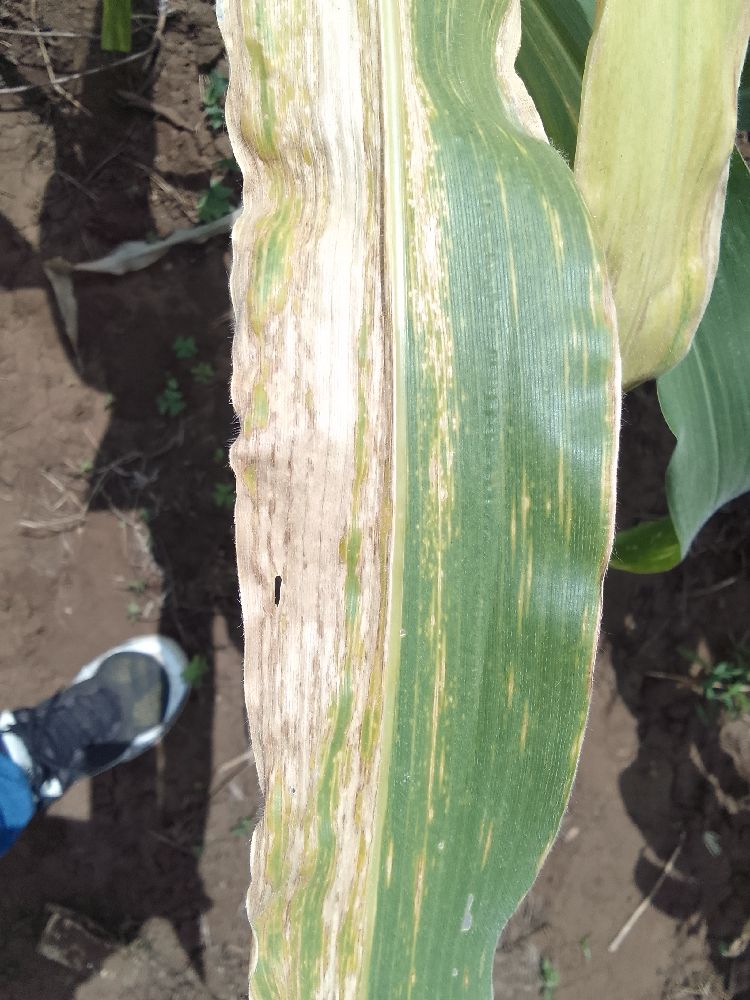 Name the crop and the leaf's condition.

maize, maize lethal necrosis
